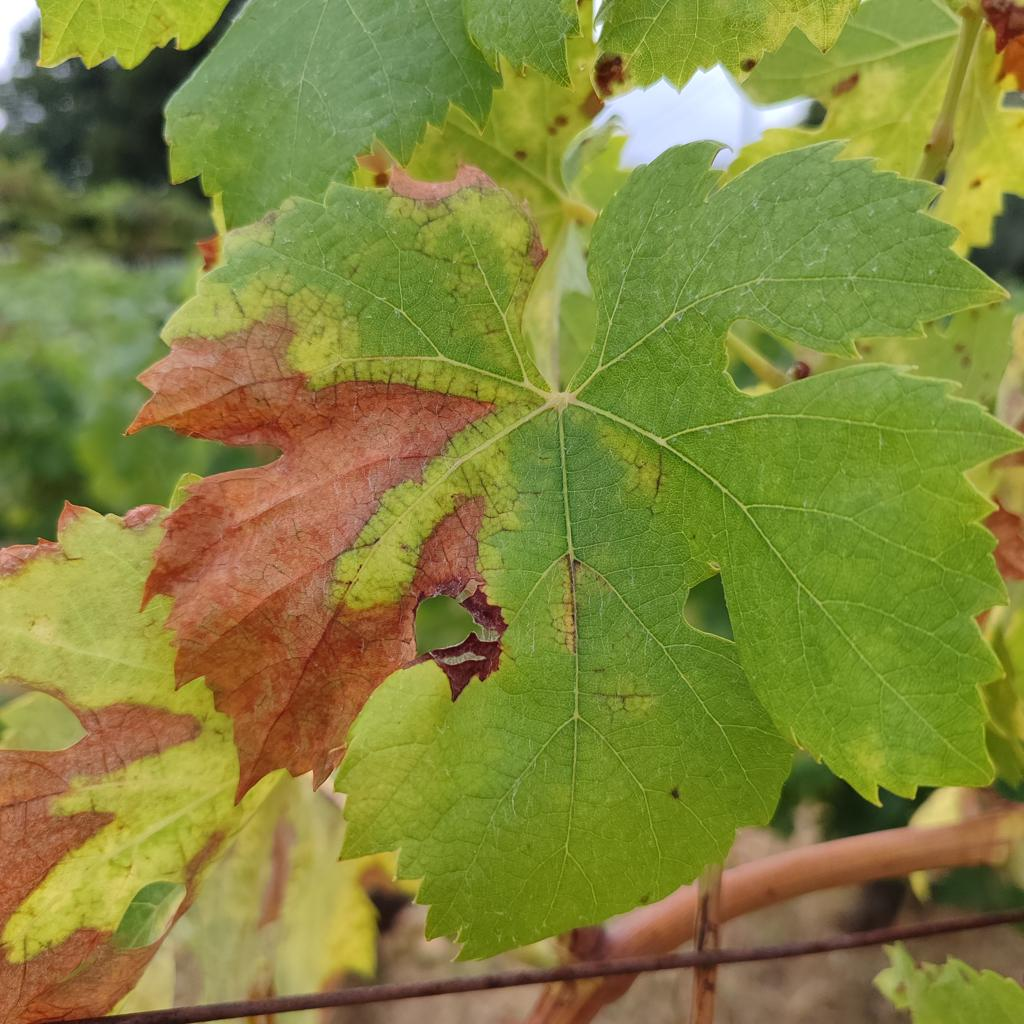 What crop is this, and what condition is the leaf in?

grapevine, esca complex
